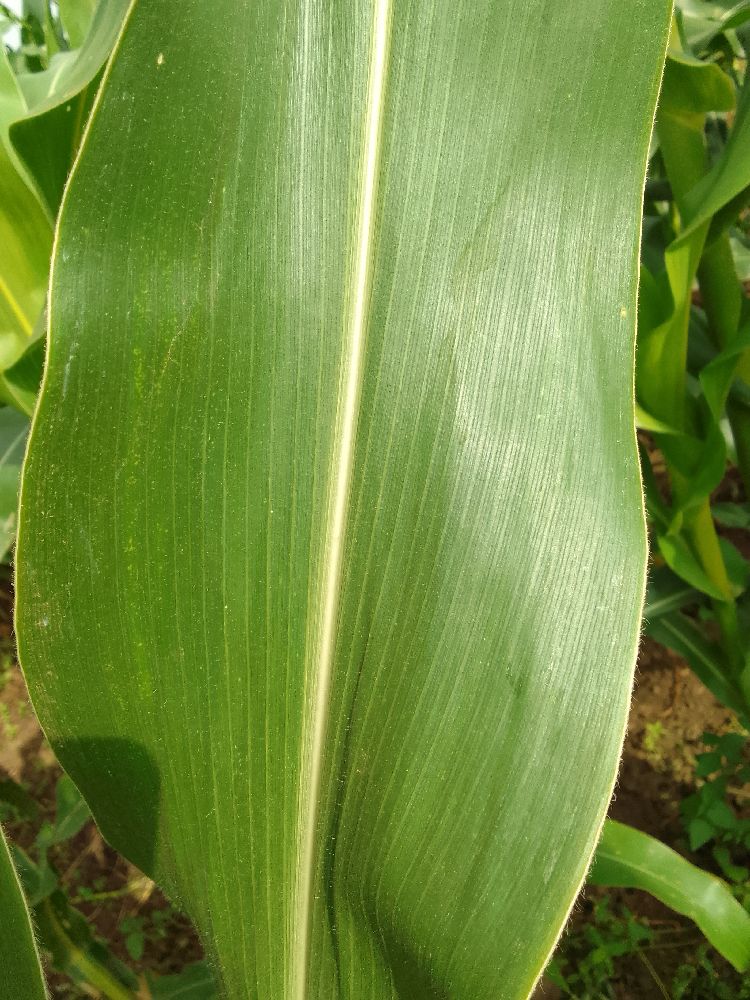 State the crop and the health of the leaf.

maize, healthy
